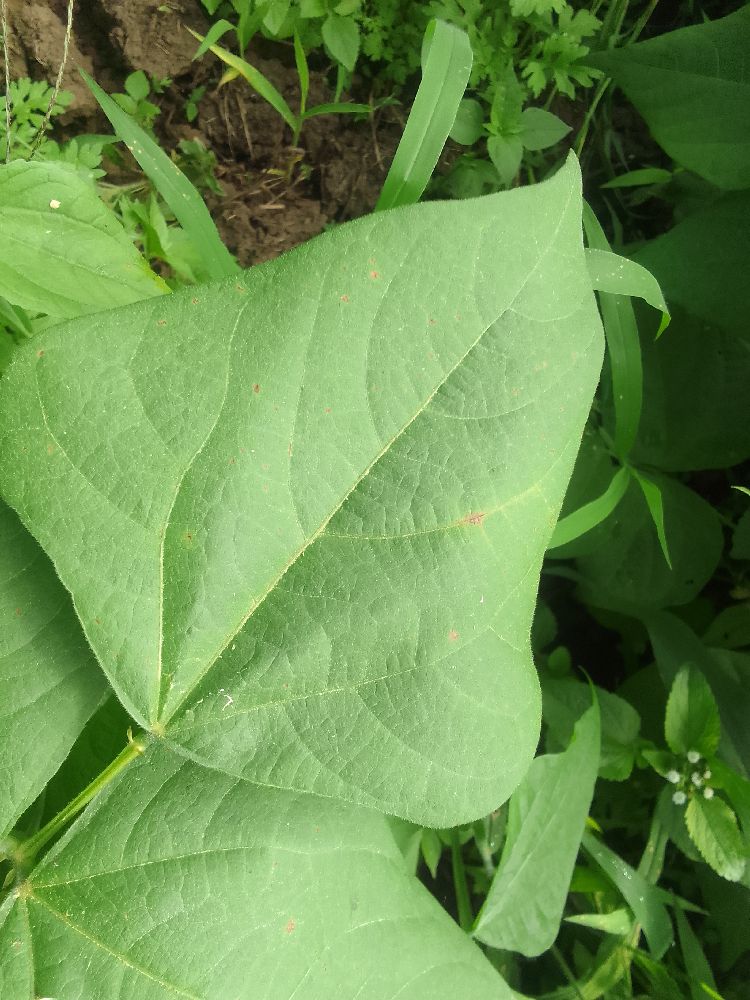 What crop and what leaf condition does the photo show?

common bean, healthy
